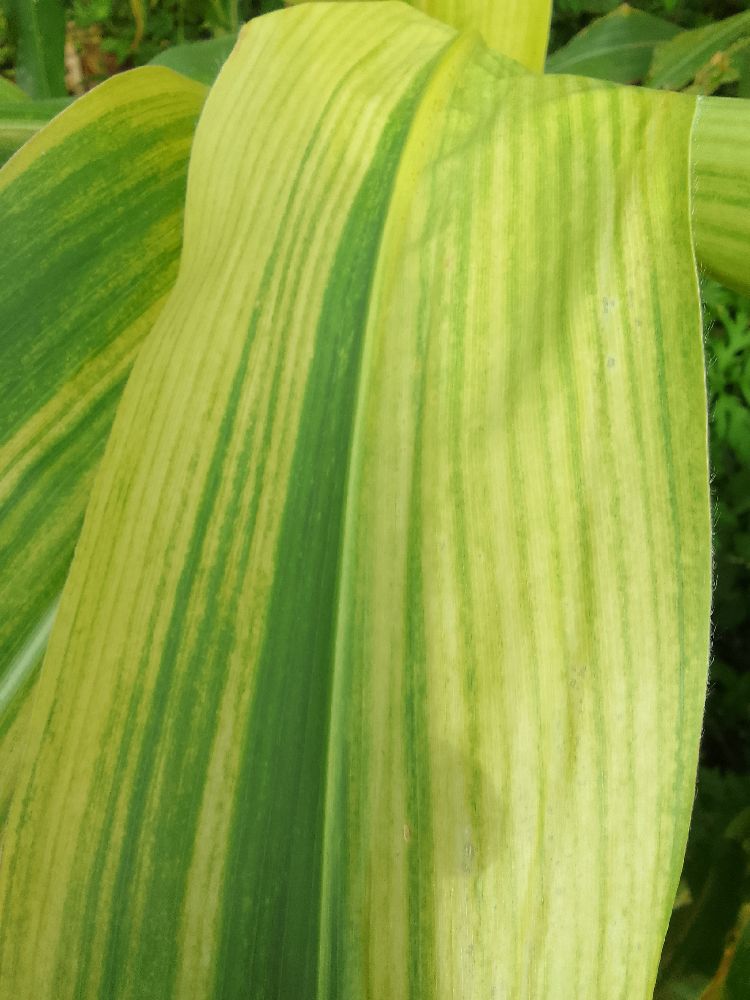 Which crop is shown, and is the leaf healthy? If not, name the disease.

maize, maize lethal necrosis
